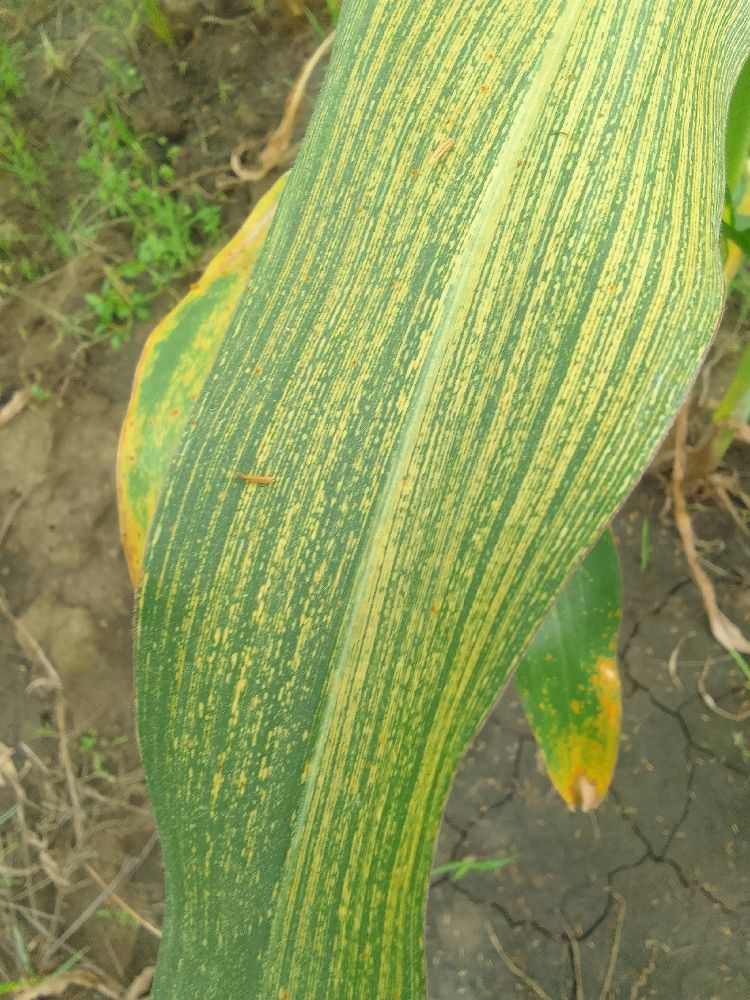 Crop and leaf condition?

maize, maize streak virus
